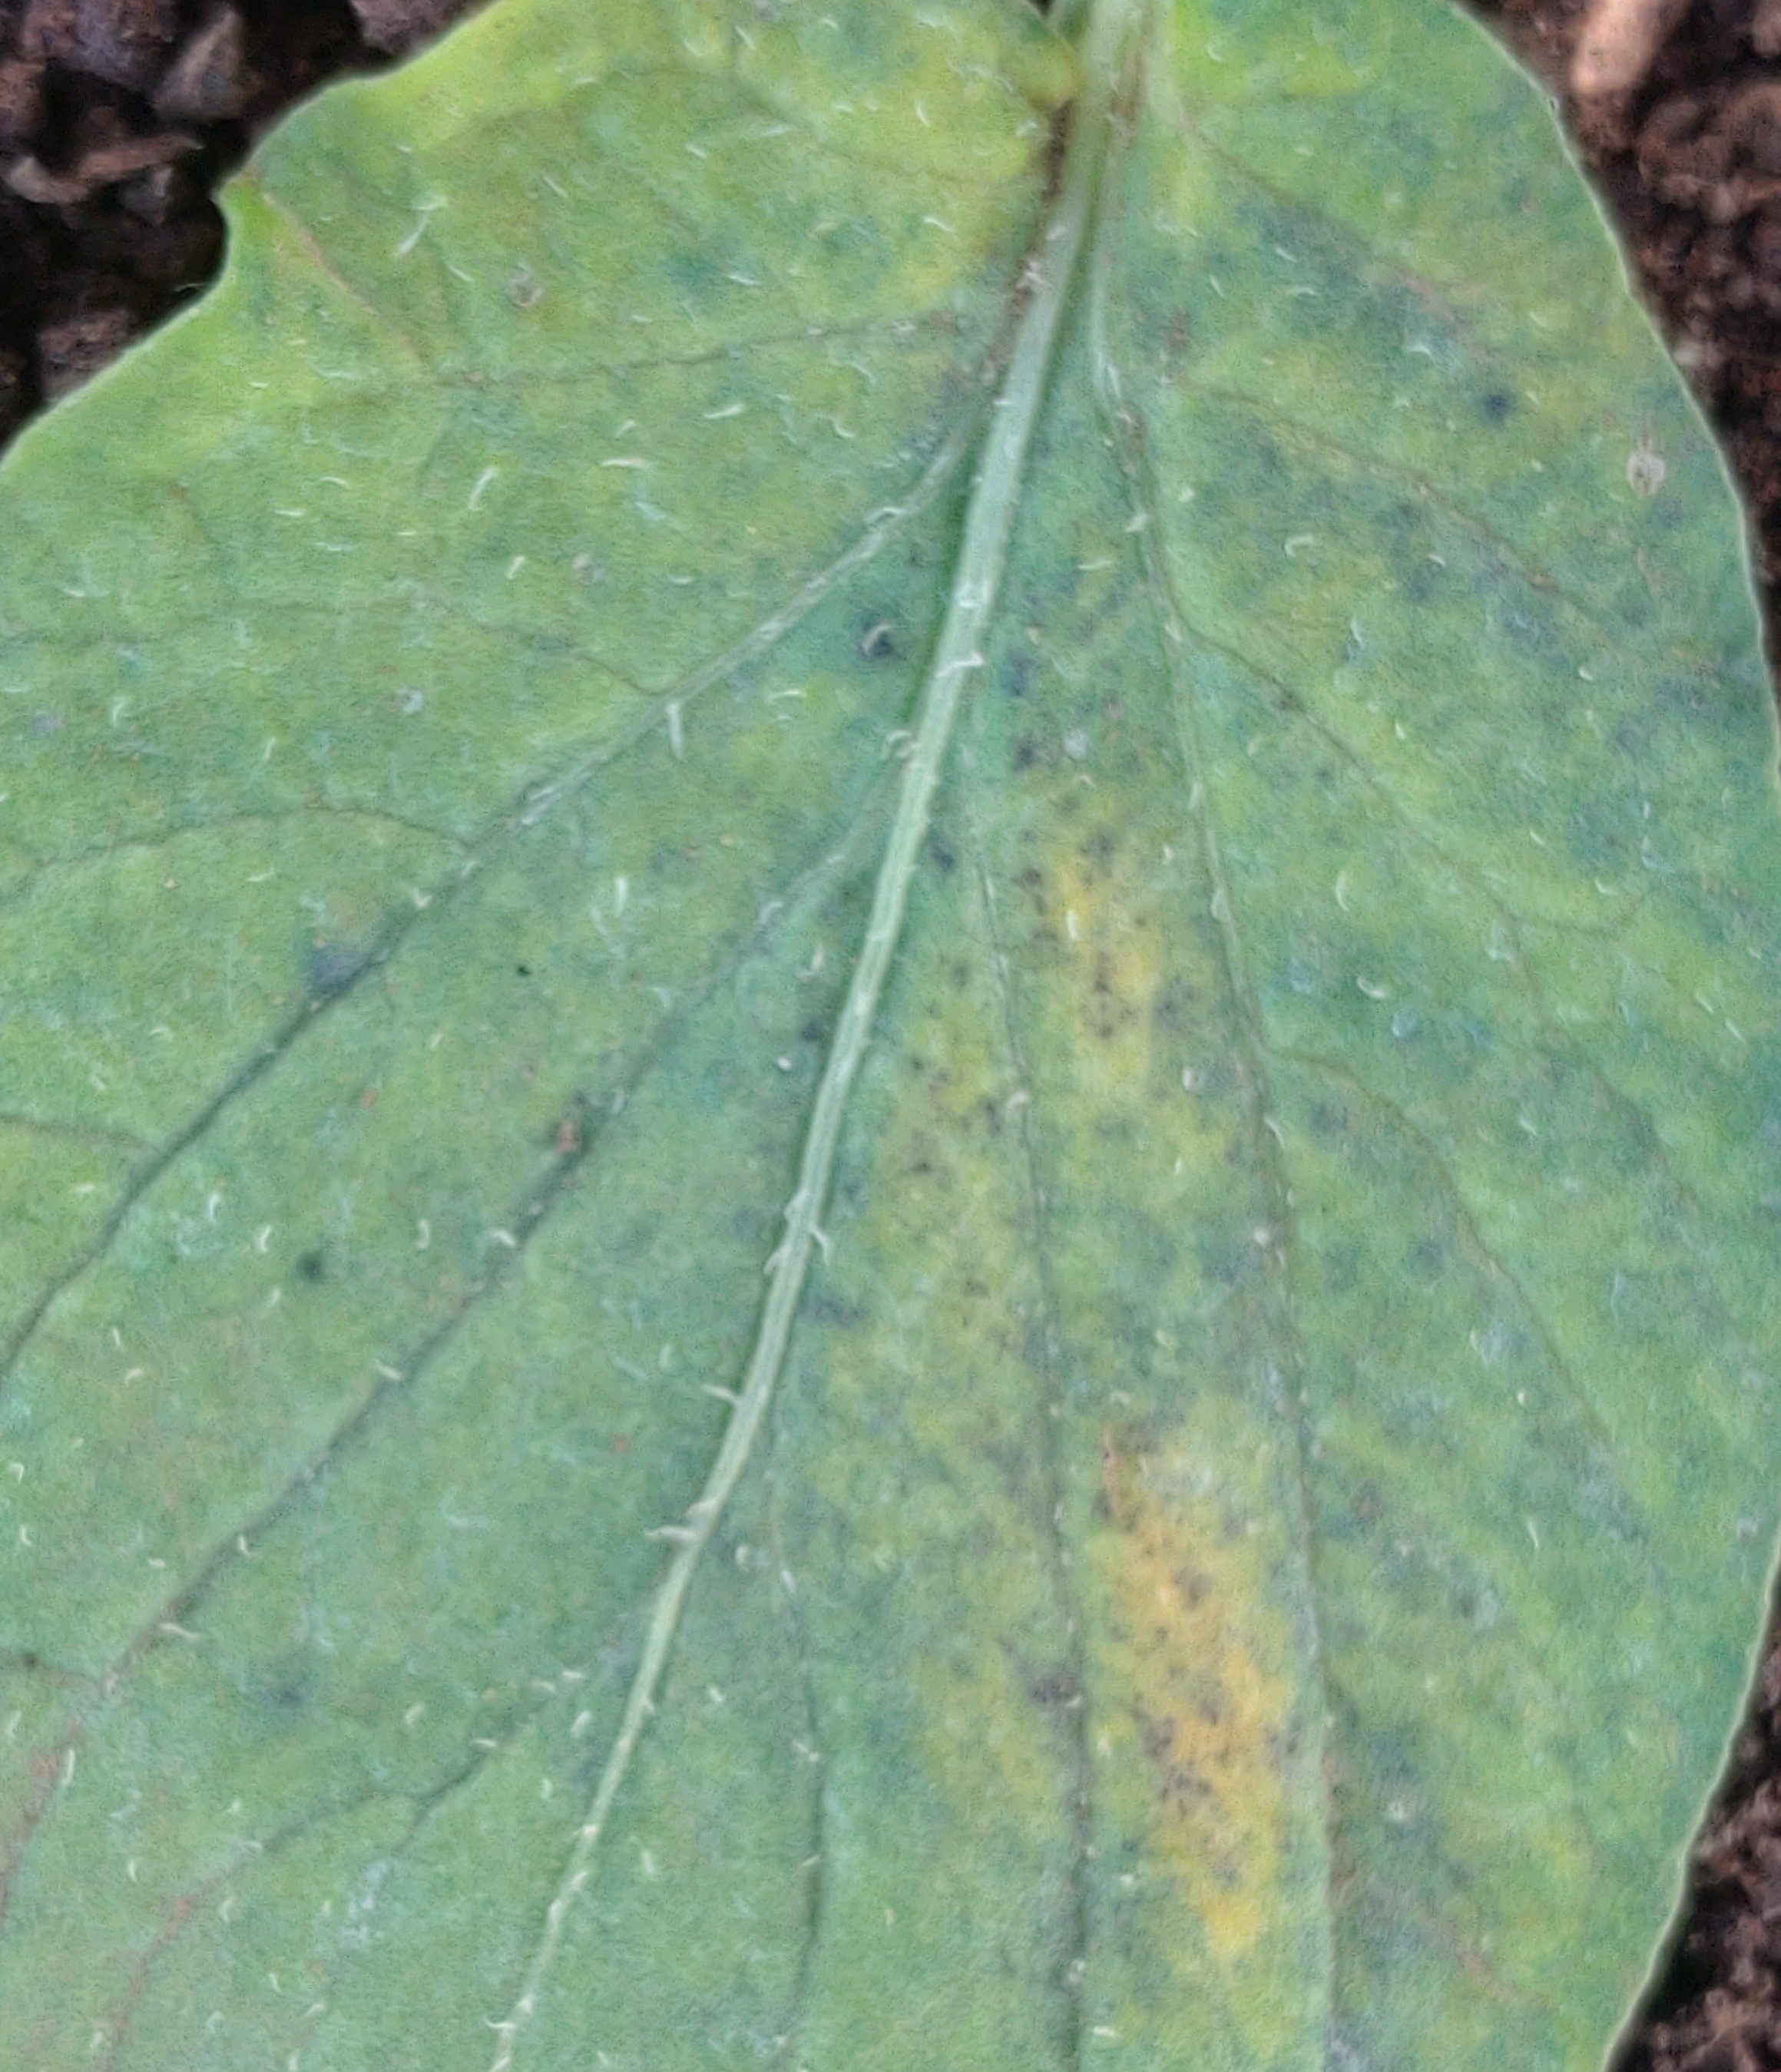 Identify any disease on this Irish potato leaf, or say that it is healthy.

late blight
